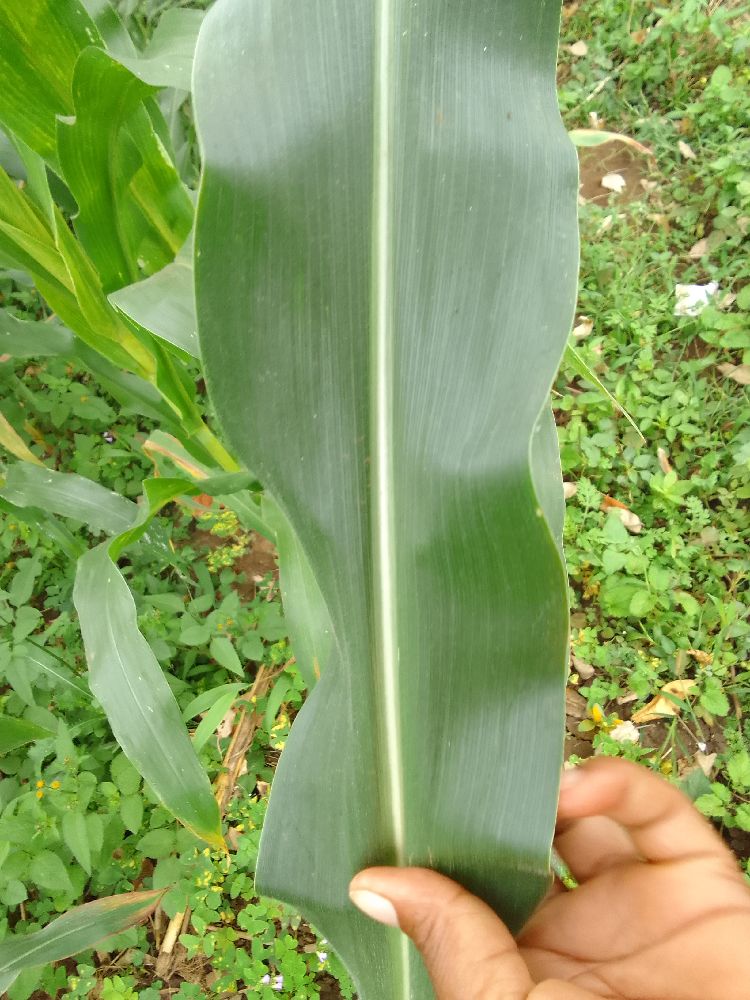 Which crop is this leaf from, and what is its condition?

maize, healthy
